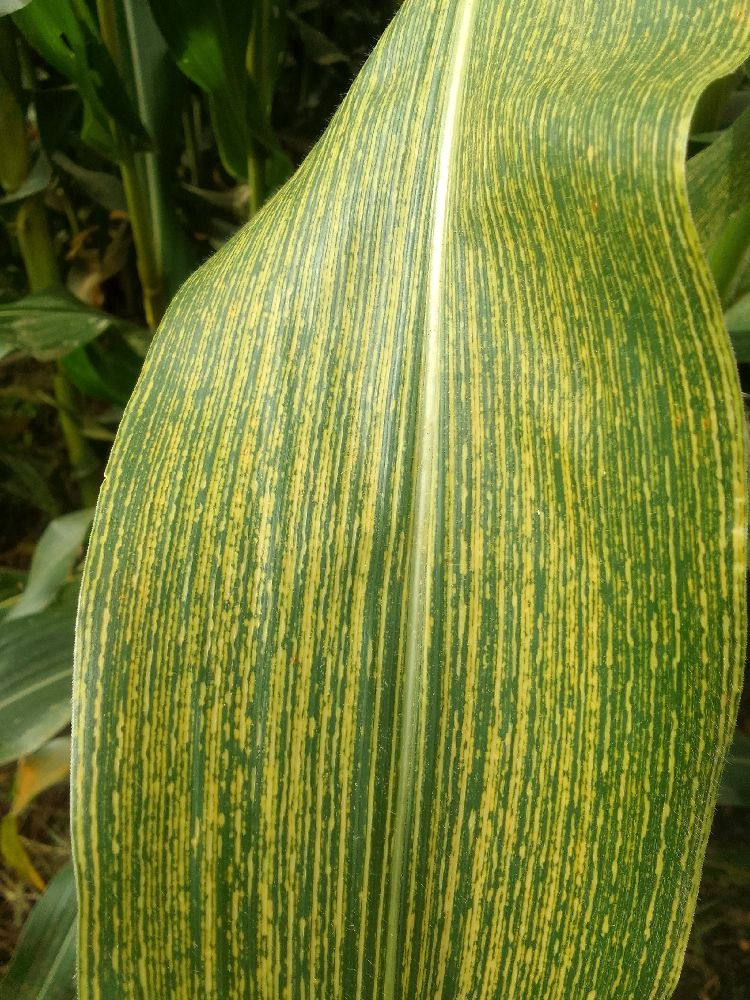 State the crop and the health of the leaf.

maize, maize streak virus
